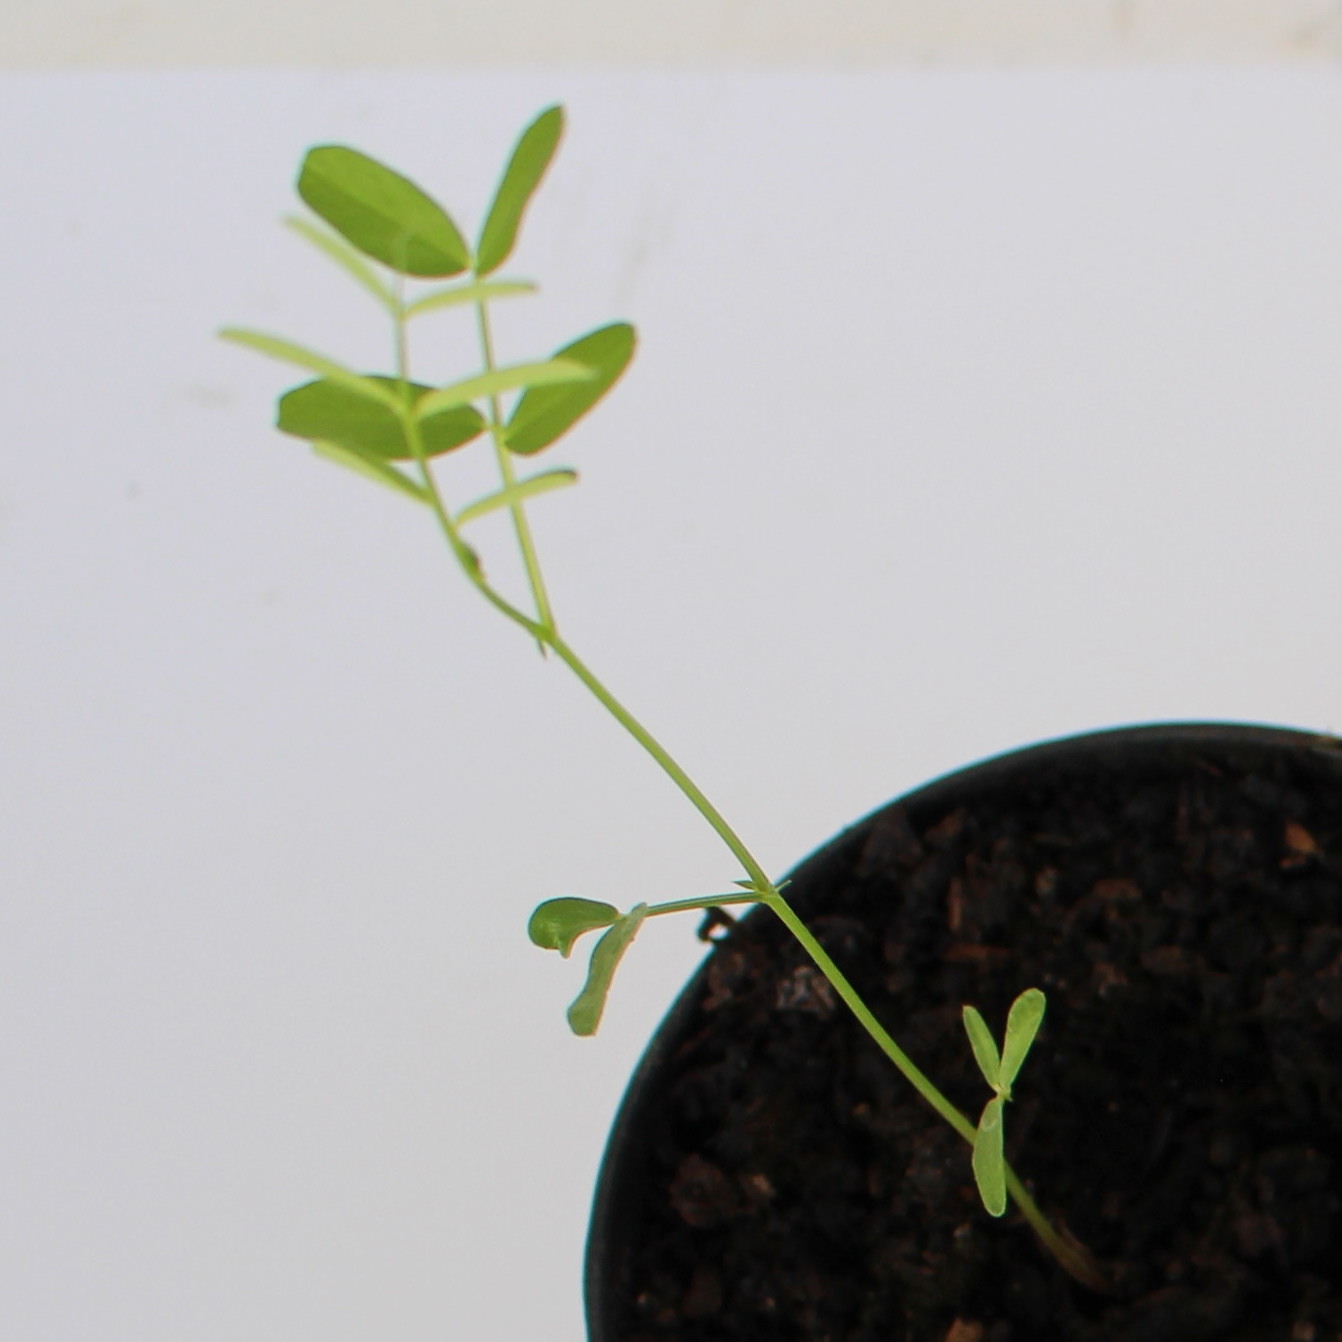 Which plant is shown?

Vicia sativa
